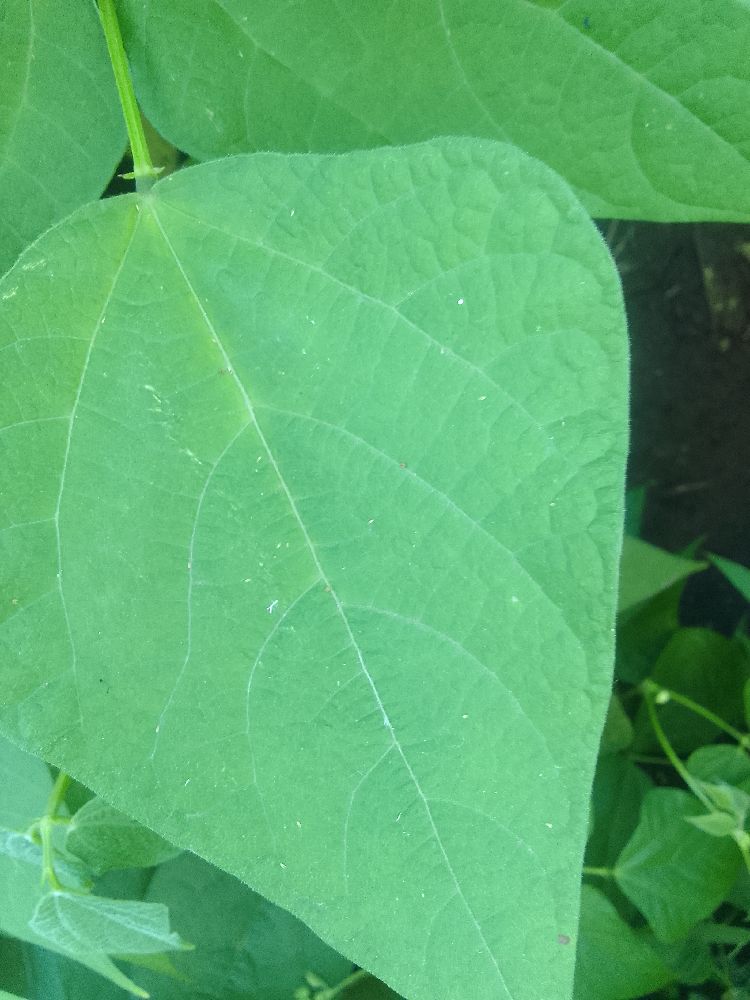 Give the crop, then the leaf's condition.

common bean, healthy
